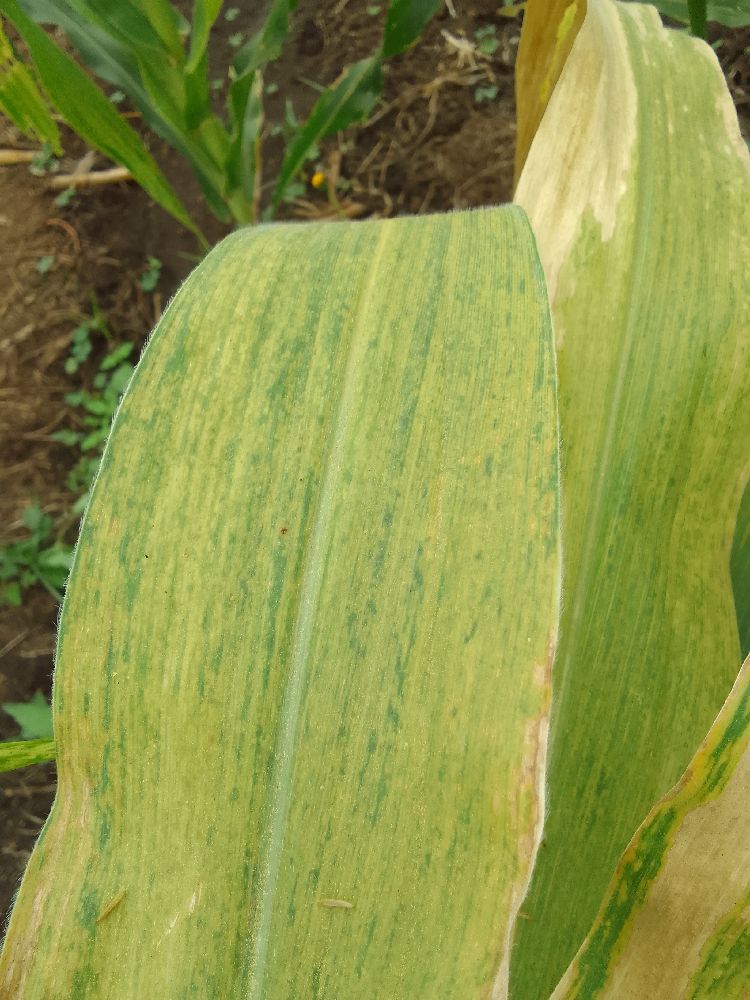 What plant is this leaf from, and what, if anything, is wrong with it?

maize, maize lethal necrosis
